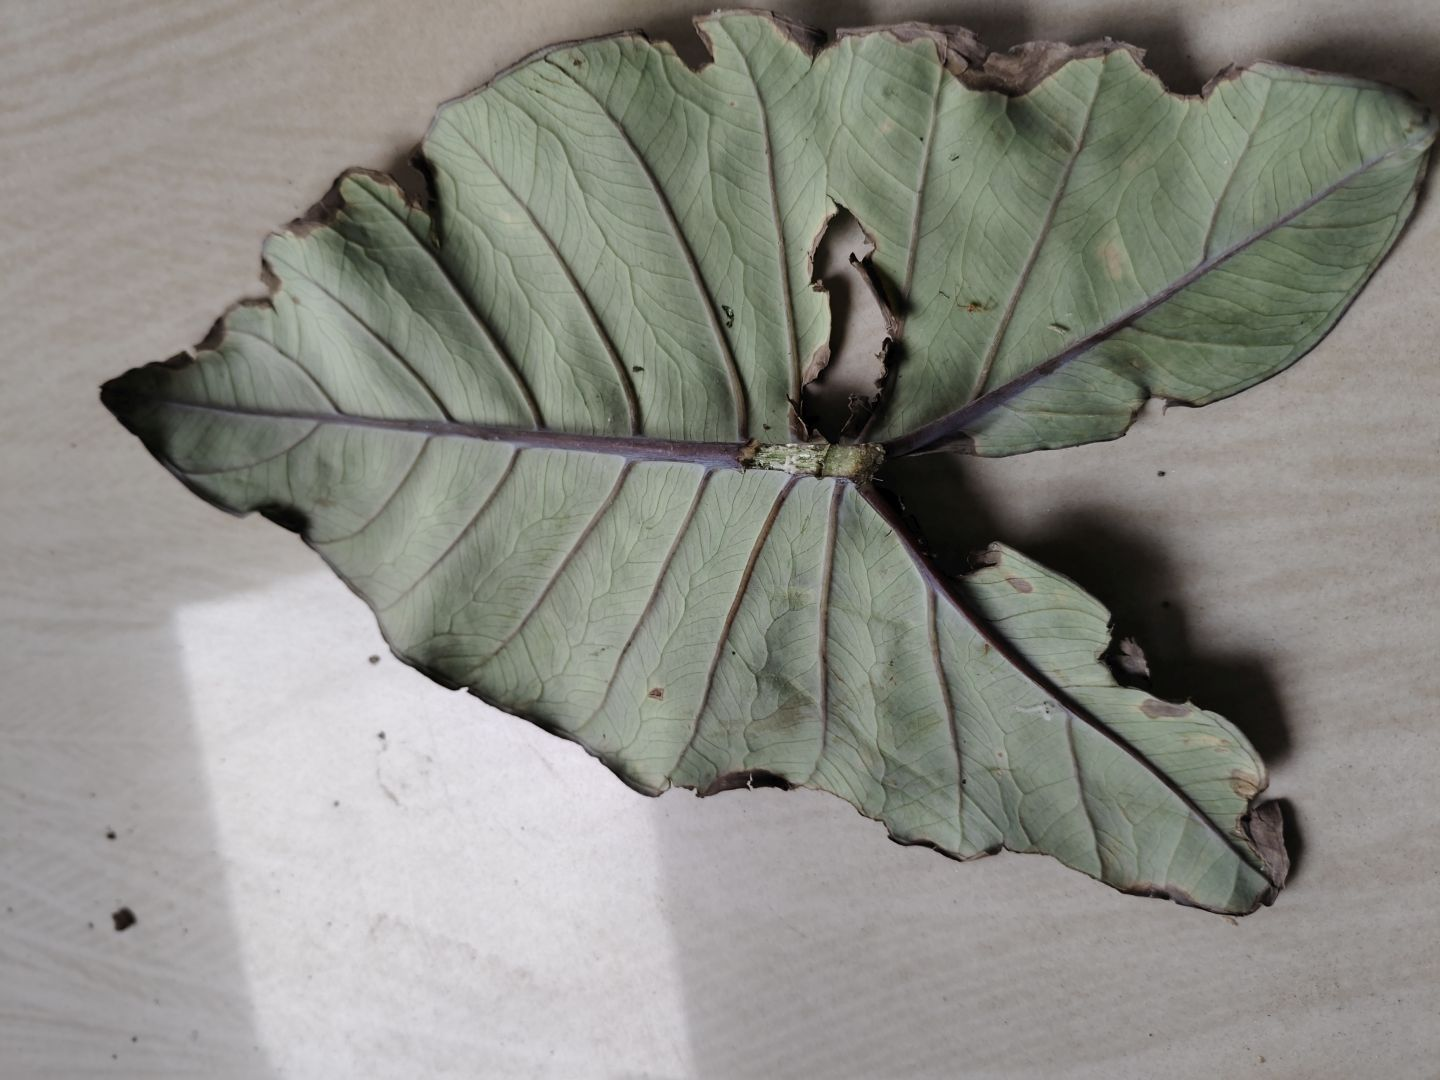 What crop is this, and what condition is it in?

taro, leaf blight
